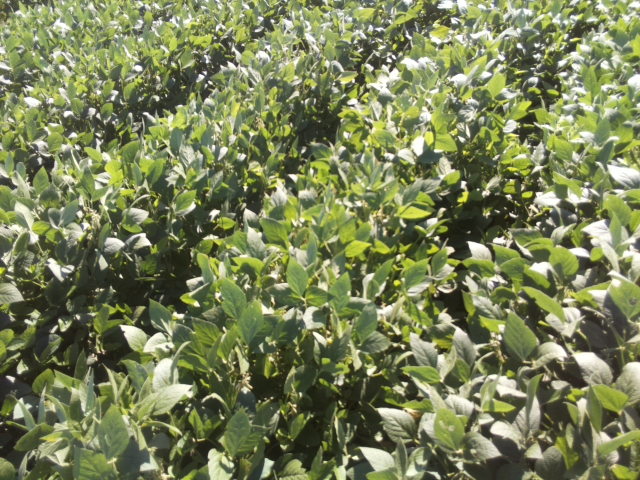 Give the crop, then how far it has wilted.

soybean, slight leaflet or petiole turgor loss in upper canopy
